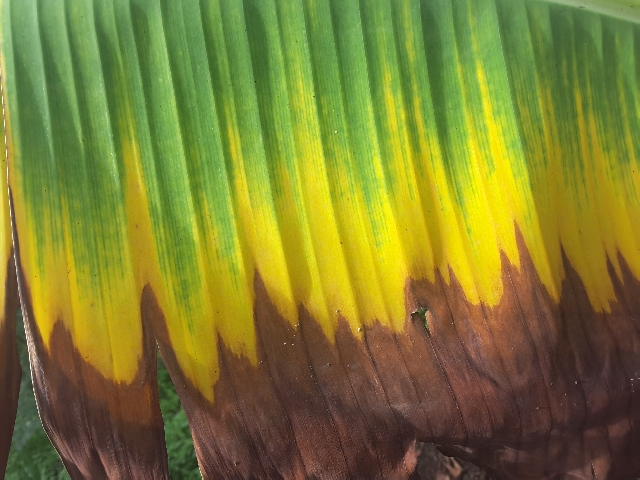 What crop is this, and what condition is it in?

banana, fusarium wilt race 1
